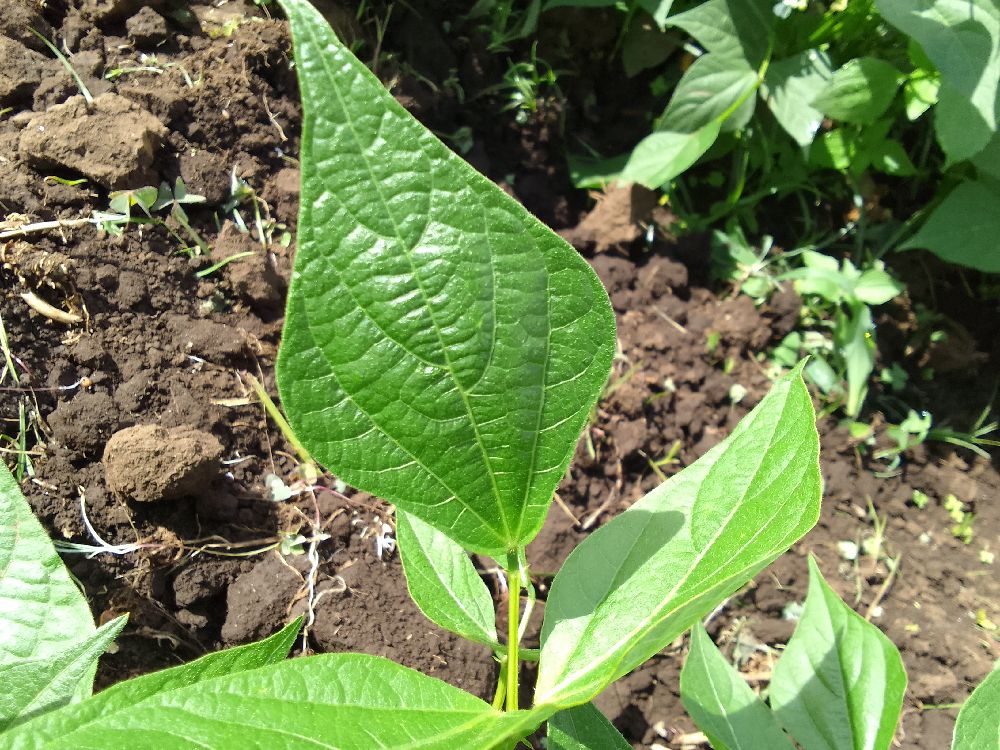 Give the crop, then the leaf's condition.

common bean, healthy
